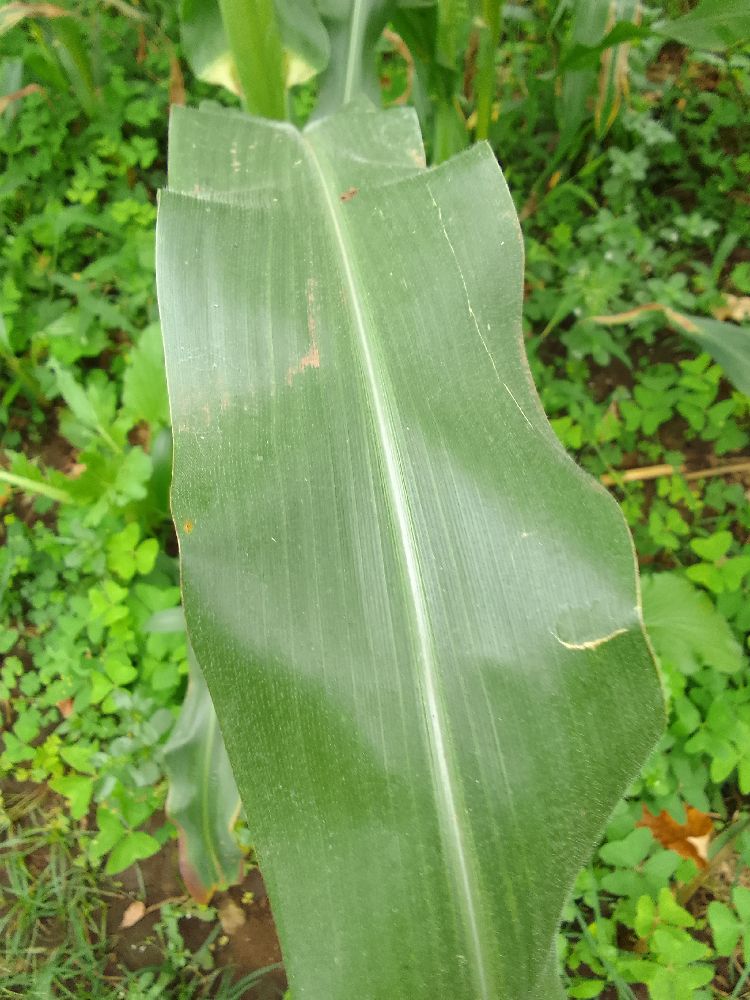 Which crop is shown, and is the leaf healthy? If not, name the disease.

maize, healthy
